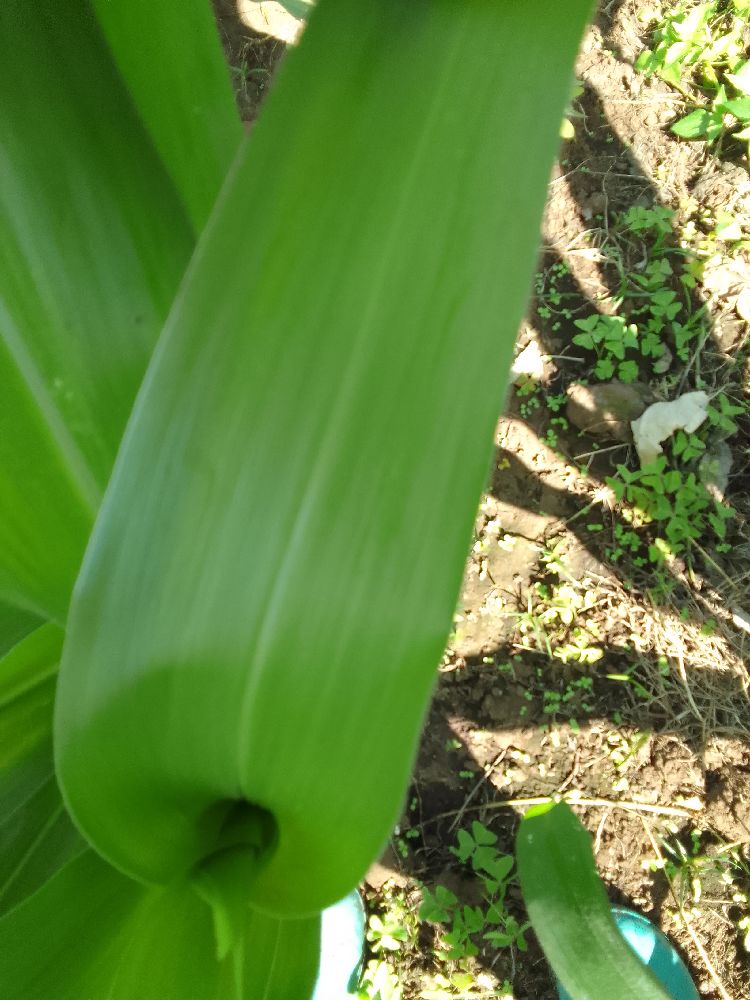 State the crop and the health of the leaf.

maize, healthy
